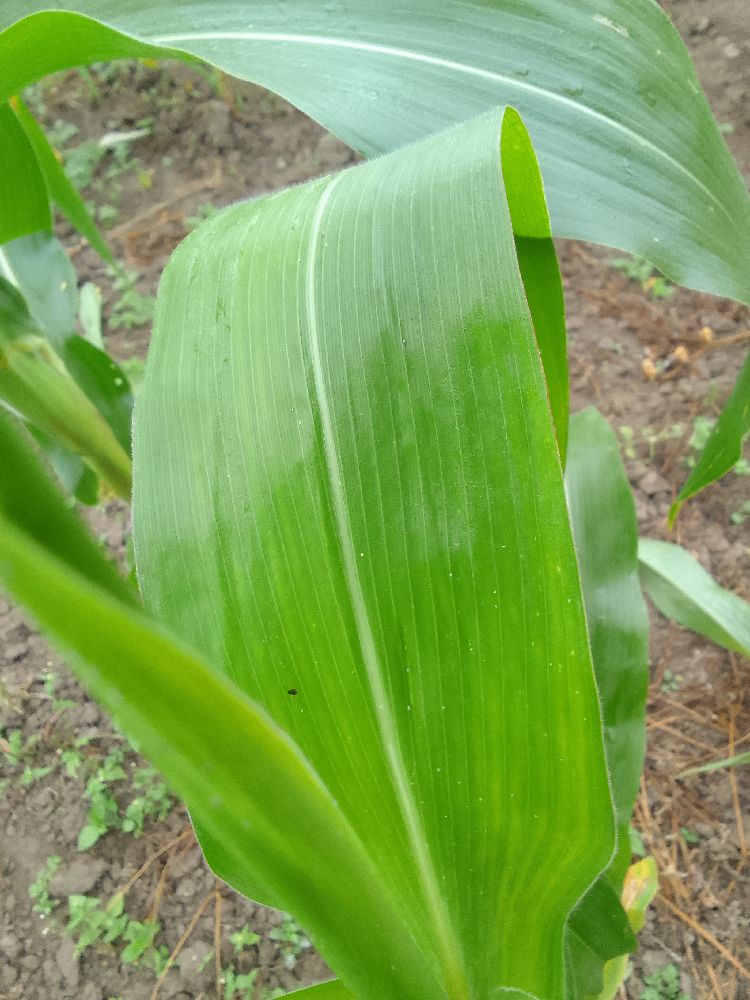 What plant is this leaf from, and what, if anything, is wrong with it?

maize, healthy
